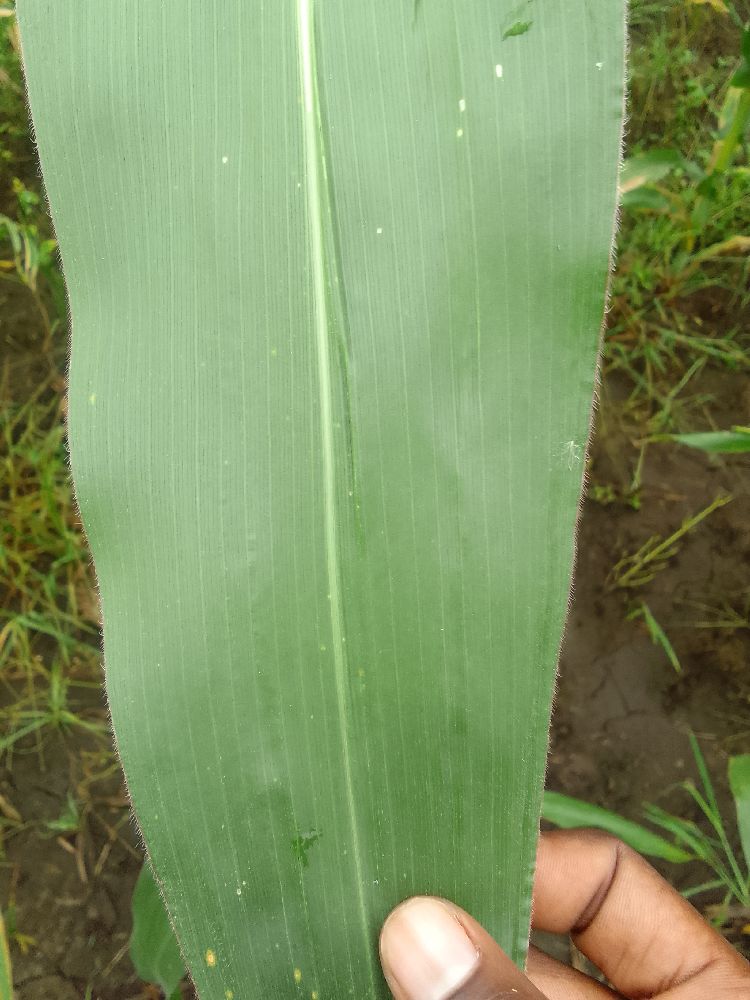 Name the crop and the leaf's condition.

maize, healthy
